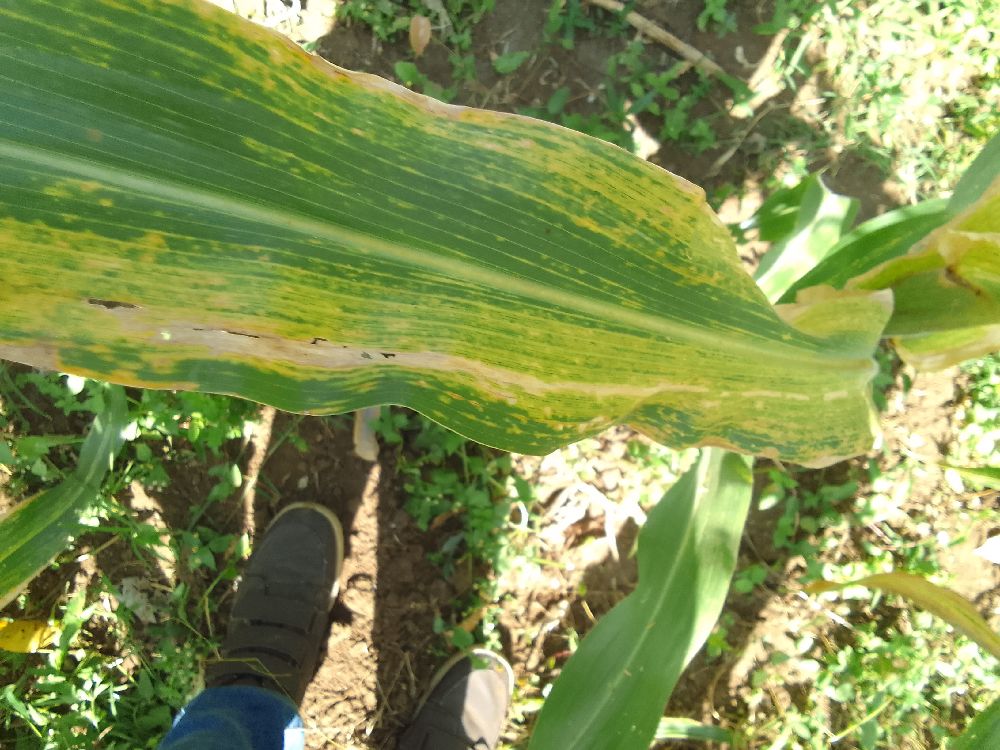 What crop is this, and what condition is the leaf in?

maize, maize lethal necrosis
